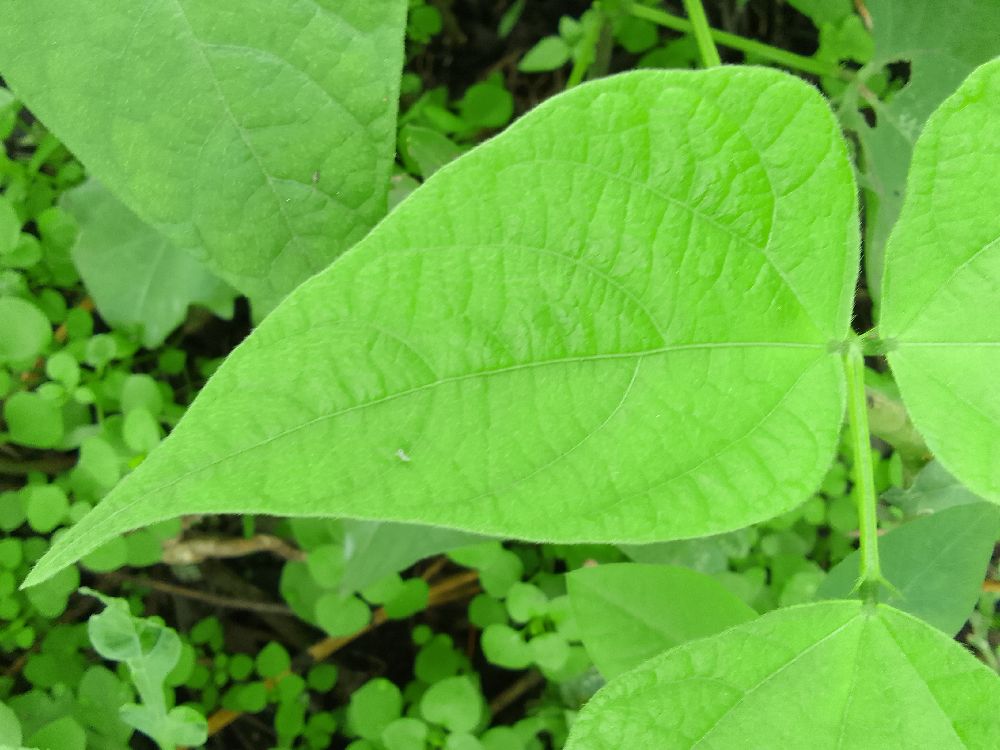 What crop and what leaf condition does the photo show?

common bean, healthy
